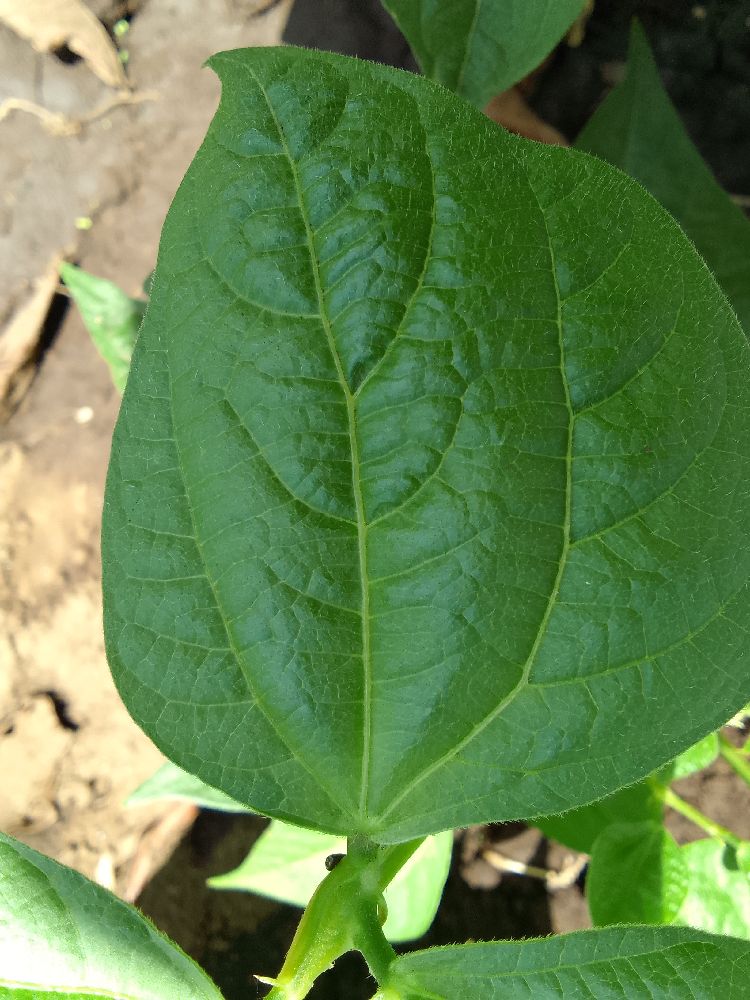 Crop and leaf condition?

common bean, healthy
